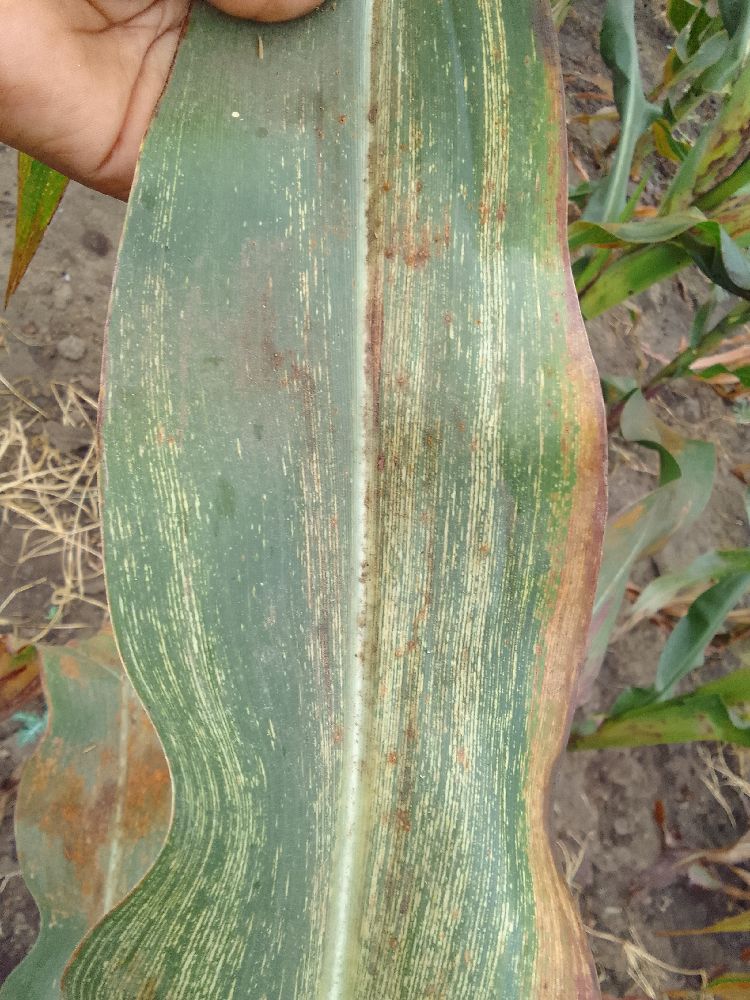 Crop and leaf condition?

maize, maize streak virus
